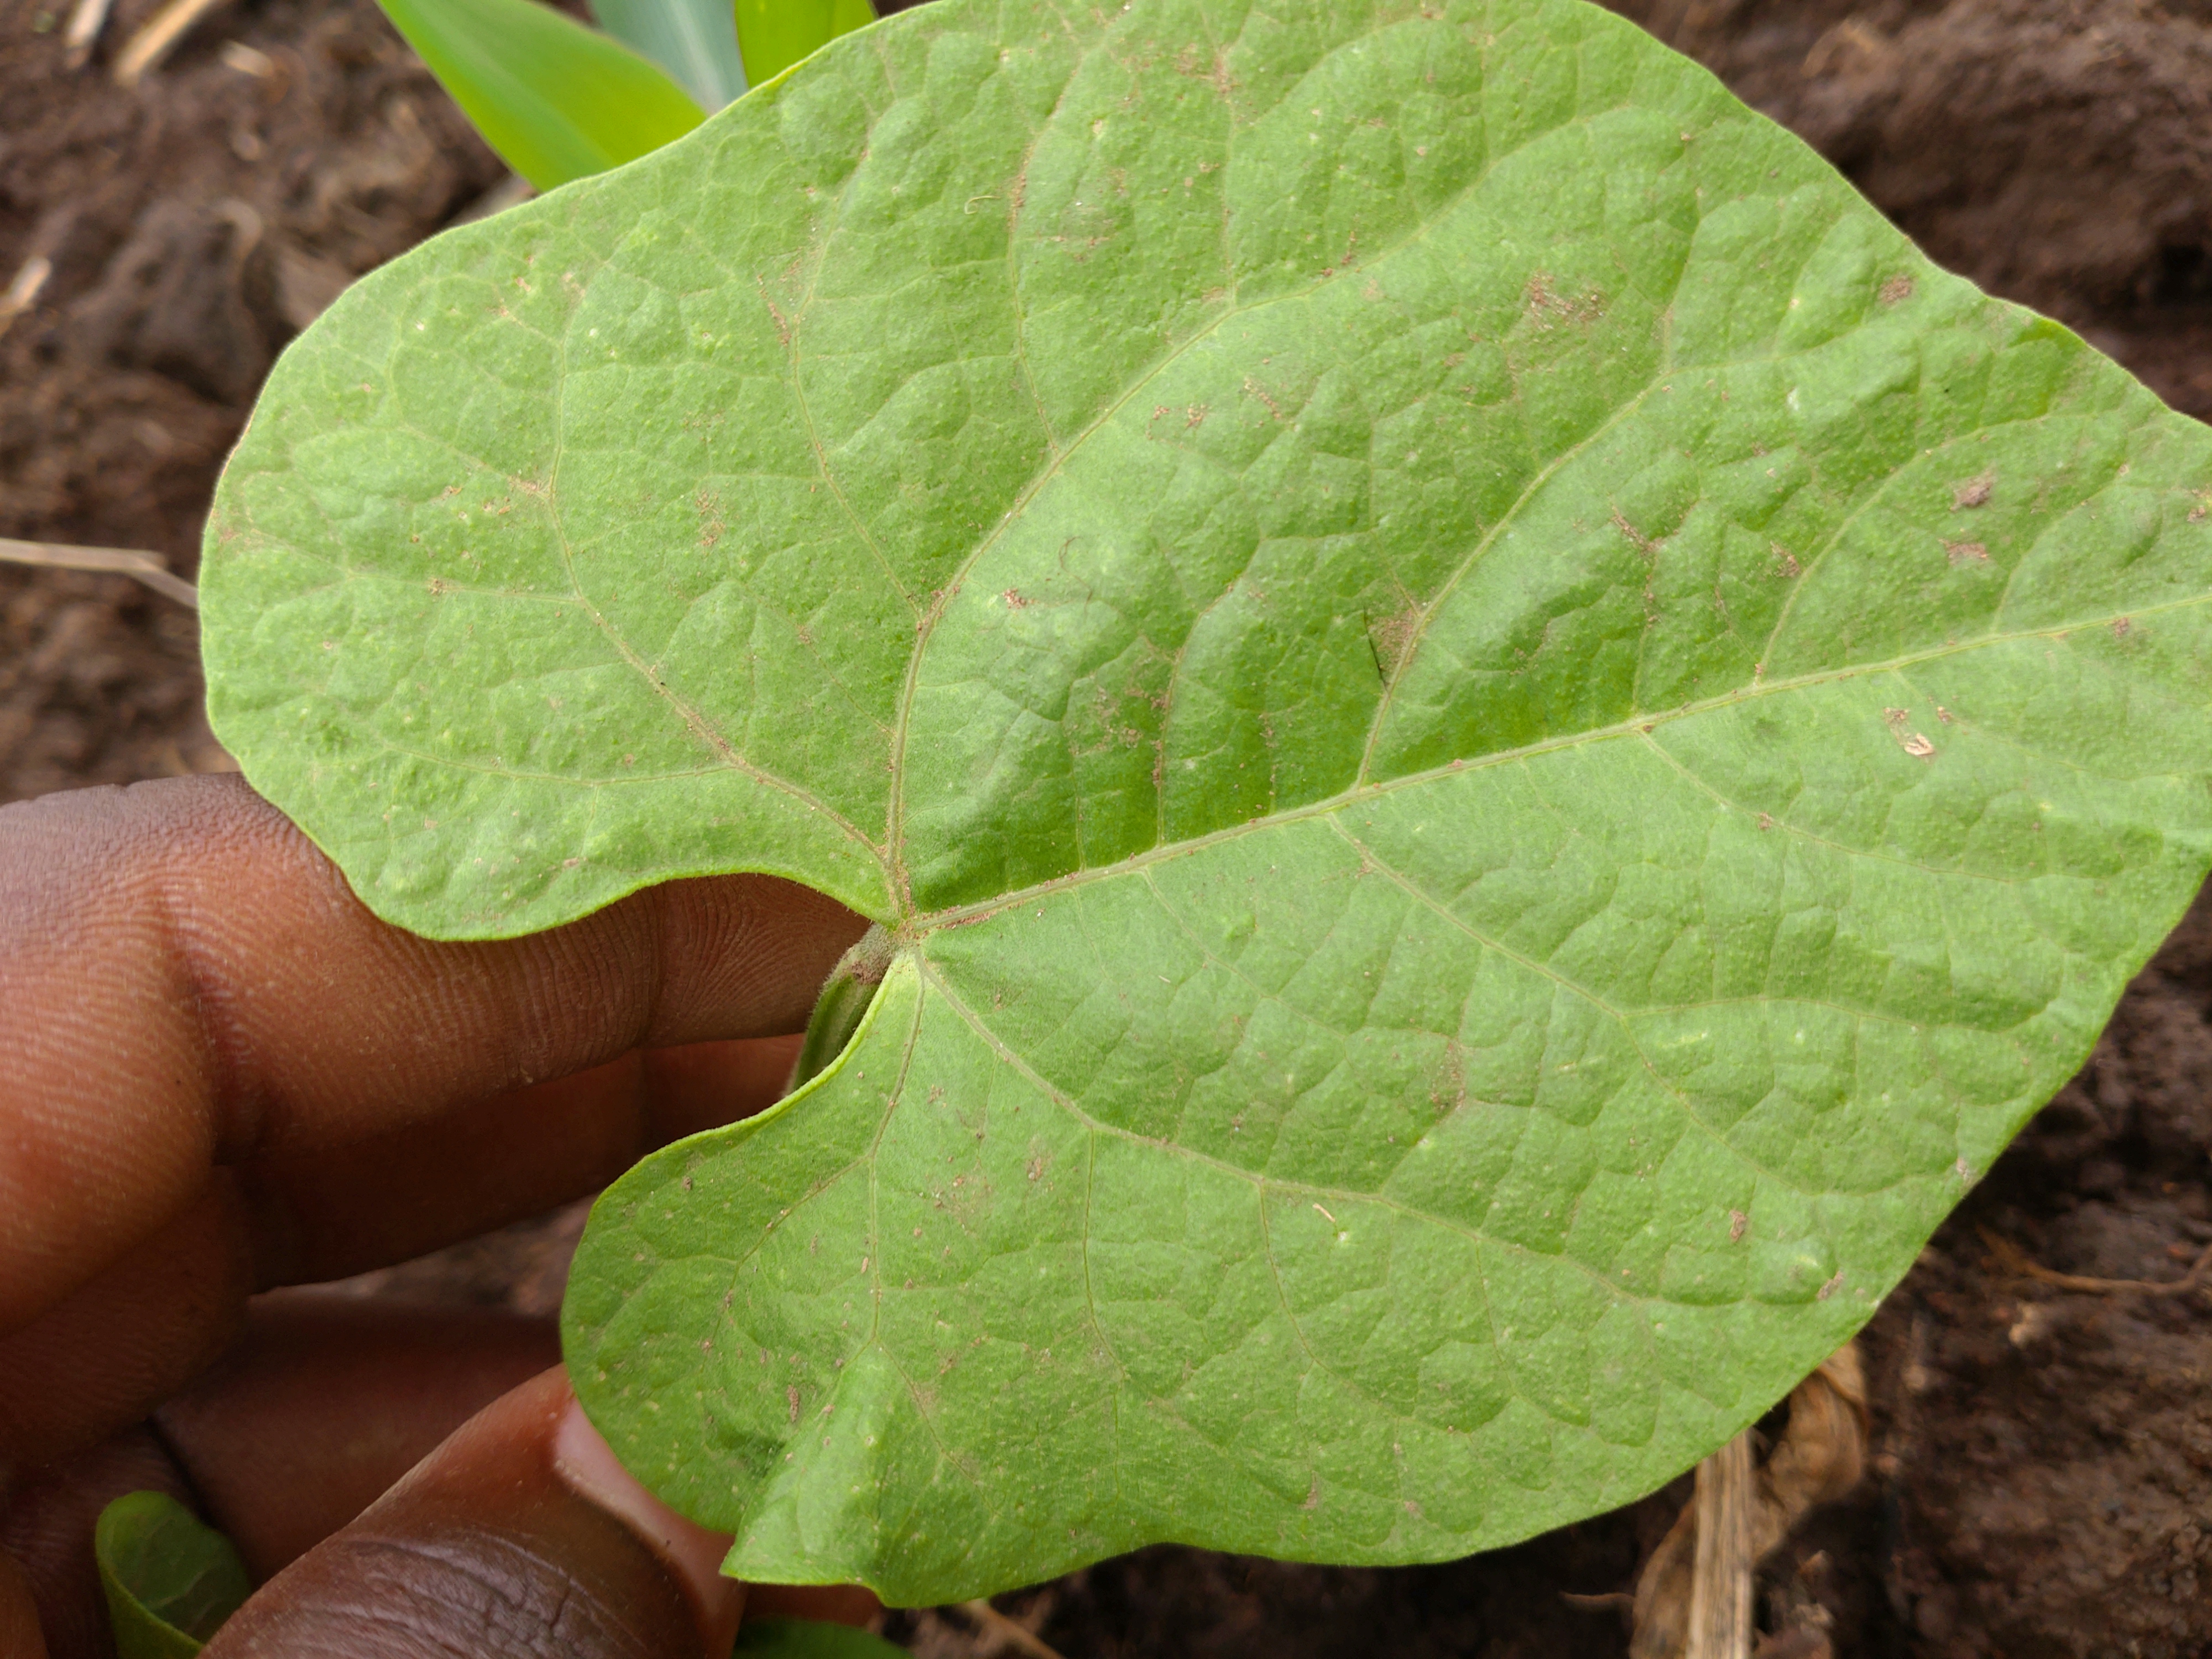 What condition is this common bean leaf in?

healthy
